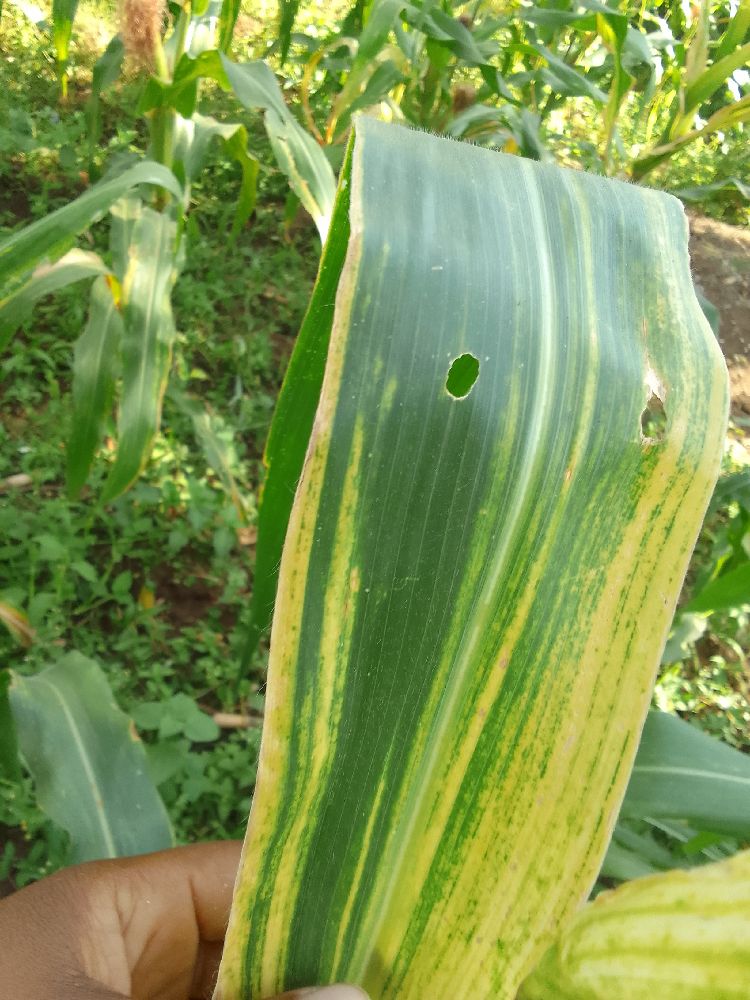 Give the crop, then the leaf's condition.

maize, maize lethal necrosis
